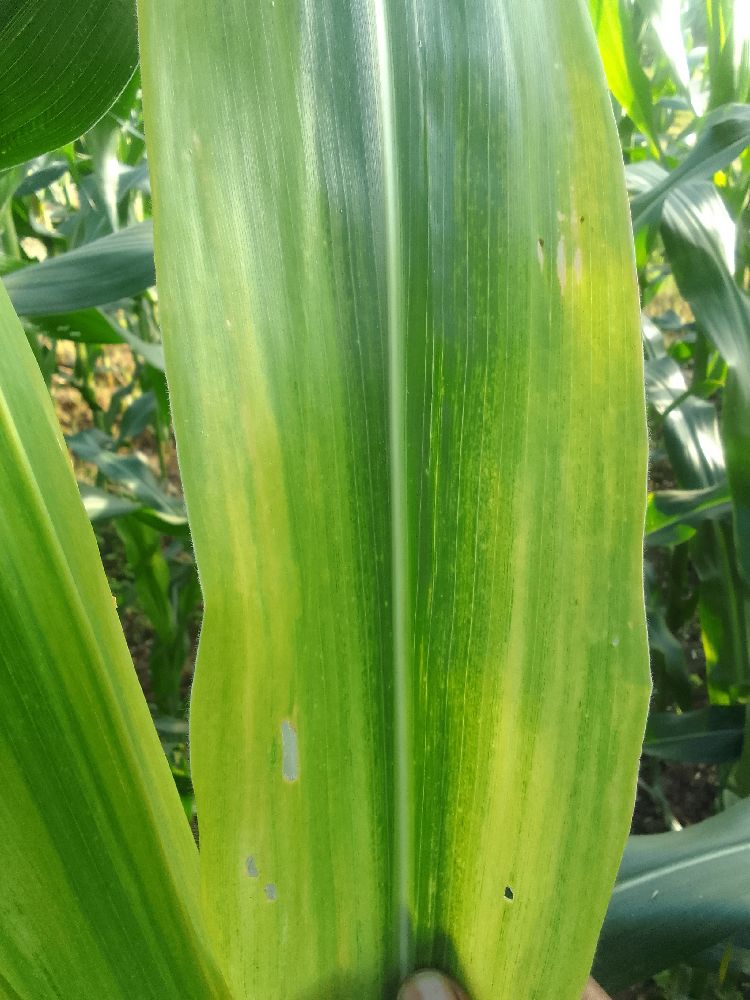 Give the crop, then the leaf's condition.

maize, maize lethal necrosis
